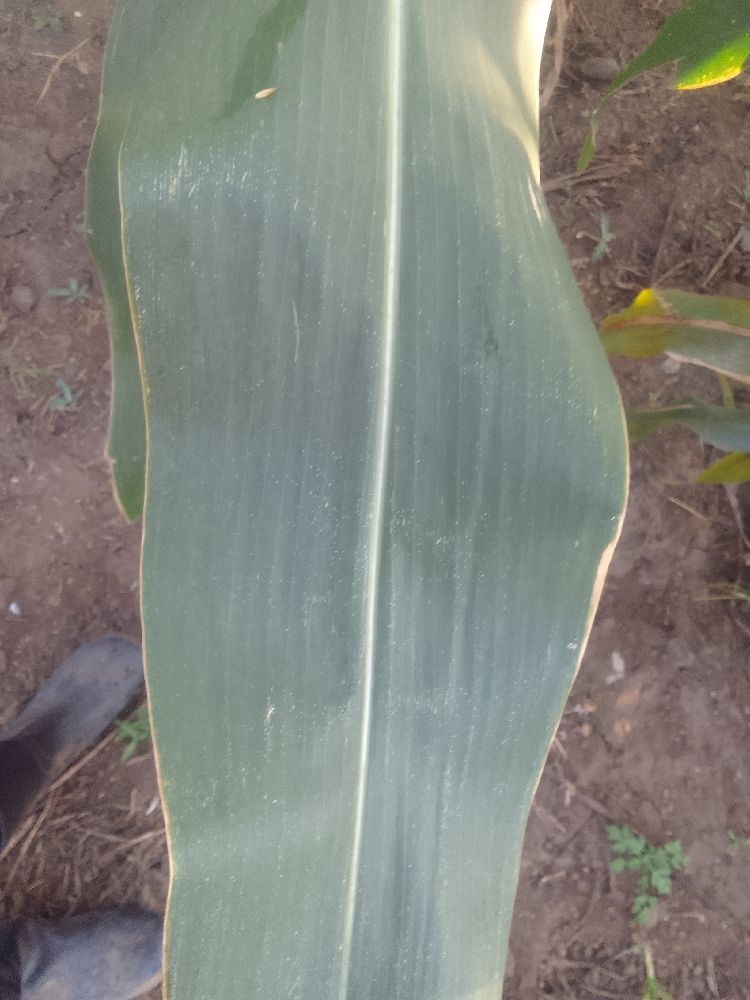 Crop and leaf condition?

maize, healthy
